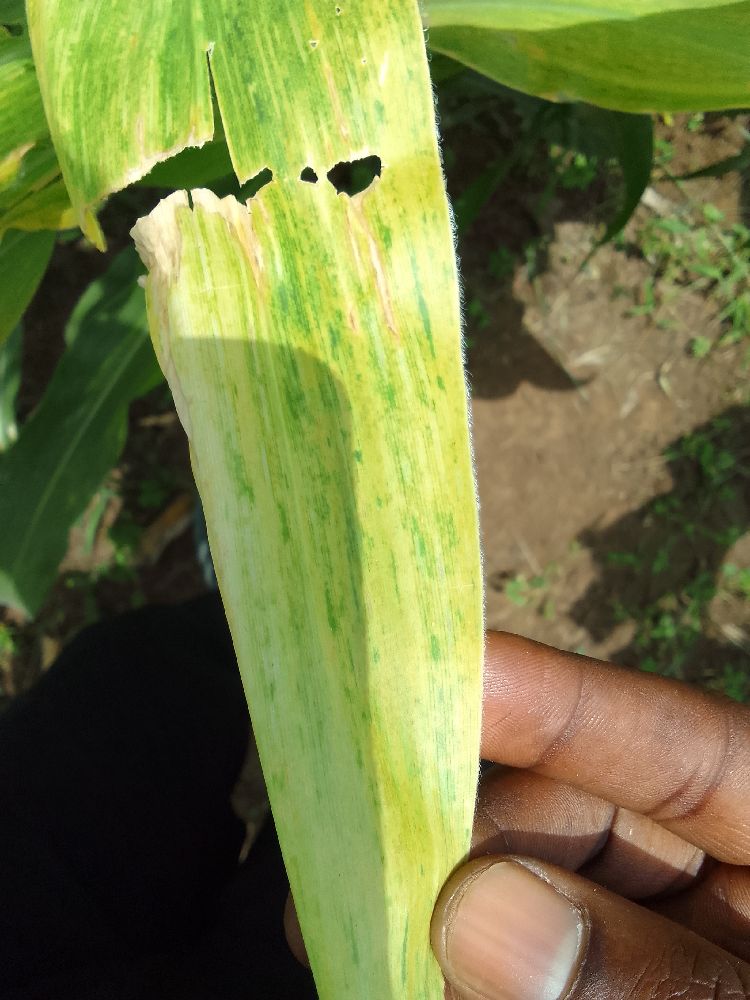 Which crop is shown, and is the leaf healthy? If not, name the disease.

maize, maize lethal necrosis
